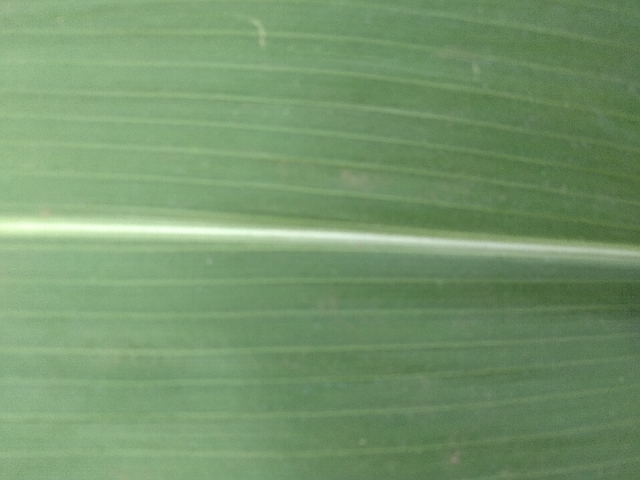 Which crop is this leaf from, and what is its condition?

maize, healthy
